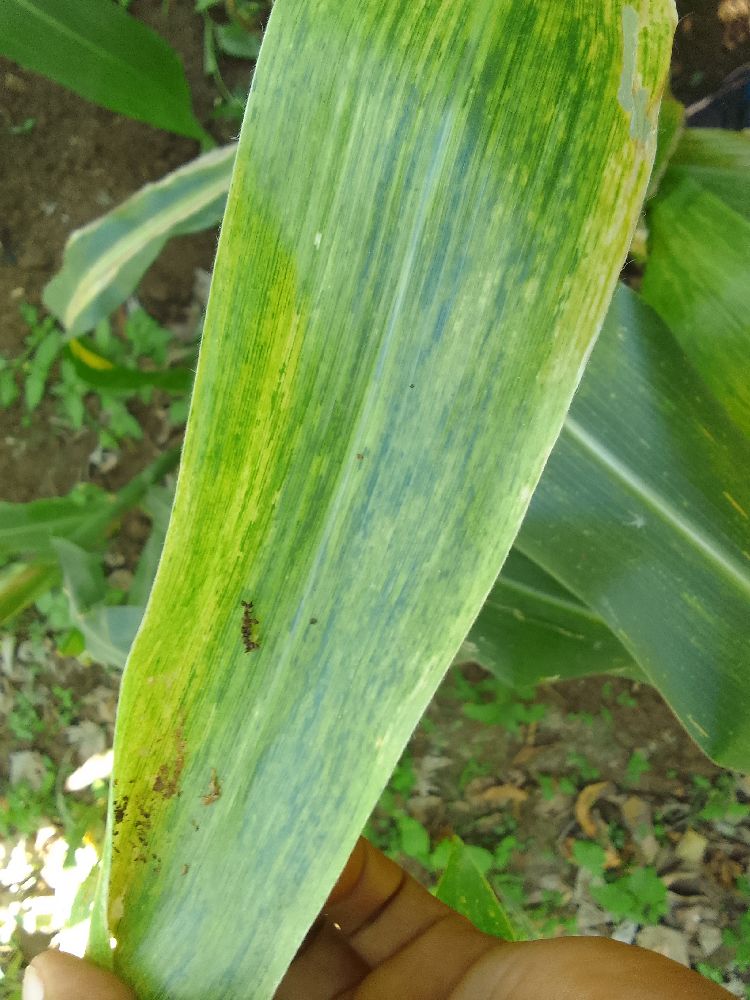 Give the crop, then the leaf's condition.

maize, maize lethal necrosis
